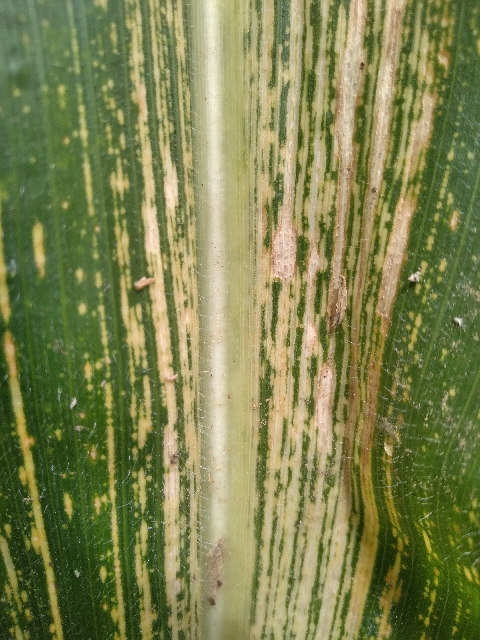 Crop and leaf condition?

maize, maize streak virus
